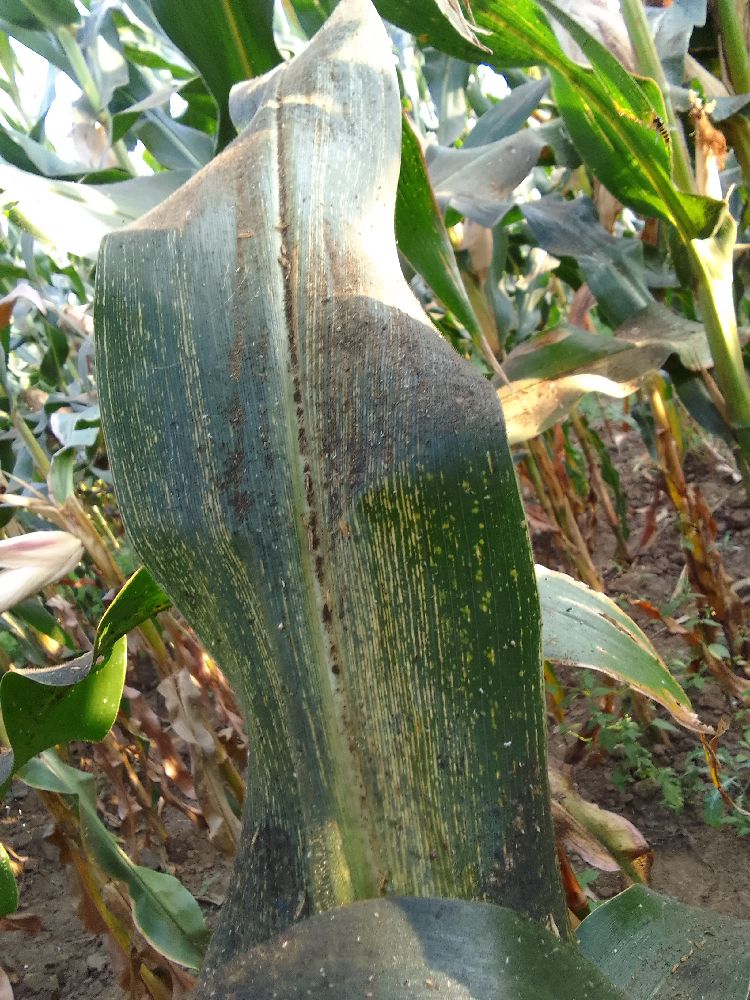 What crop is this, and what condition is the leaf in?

maize, maize streak virus
